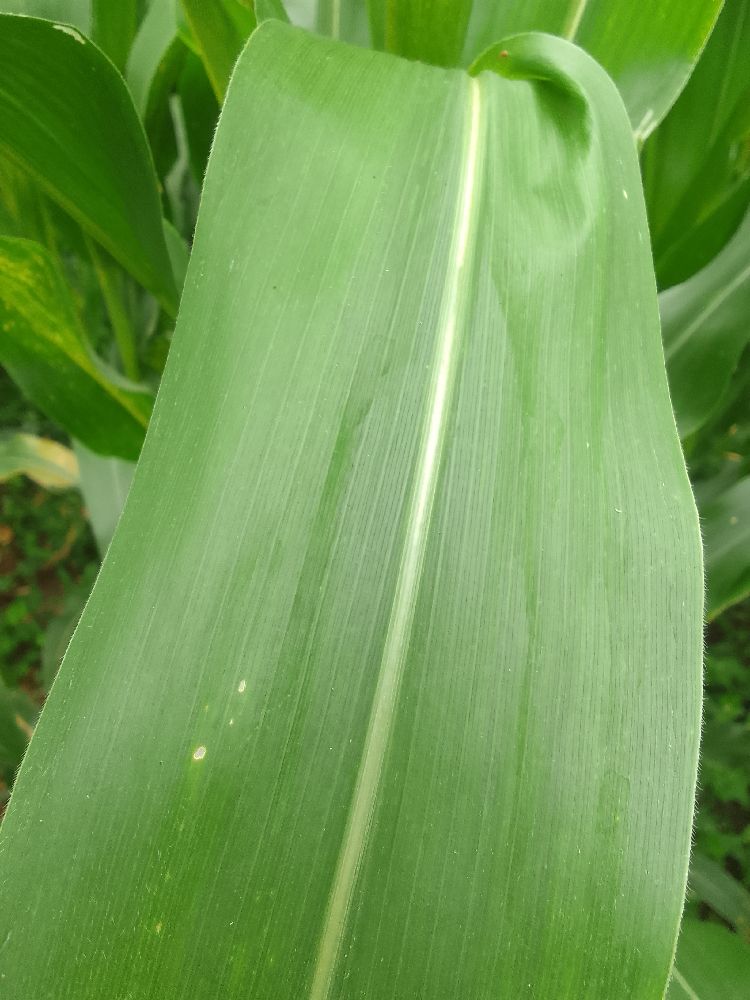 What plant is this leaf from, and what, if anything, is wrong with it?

maize, healthy
